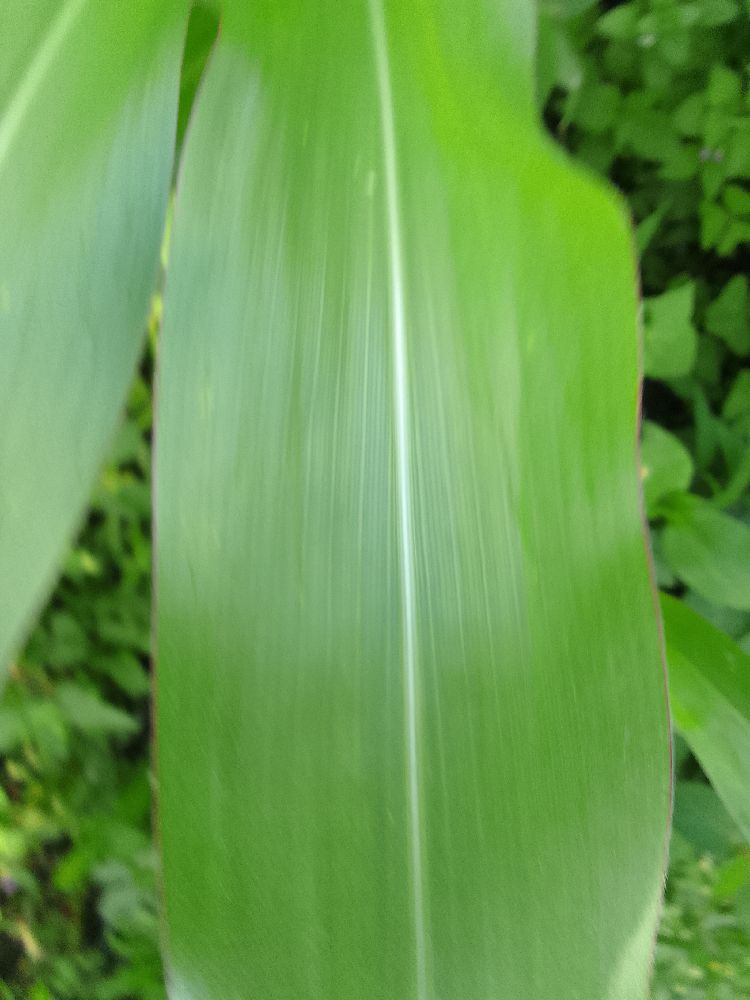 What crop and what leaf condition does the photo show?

maize, healthy
